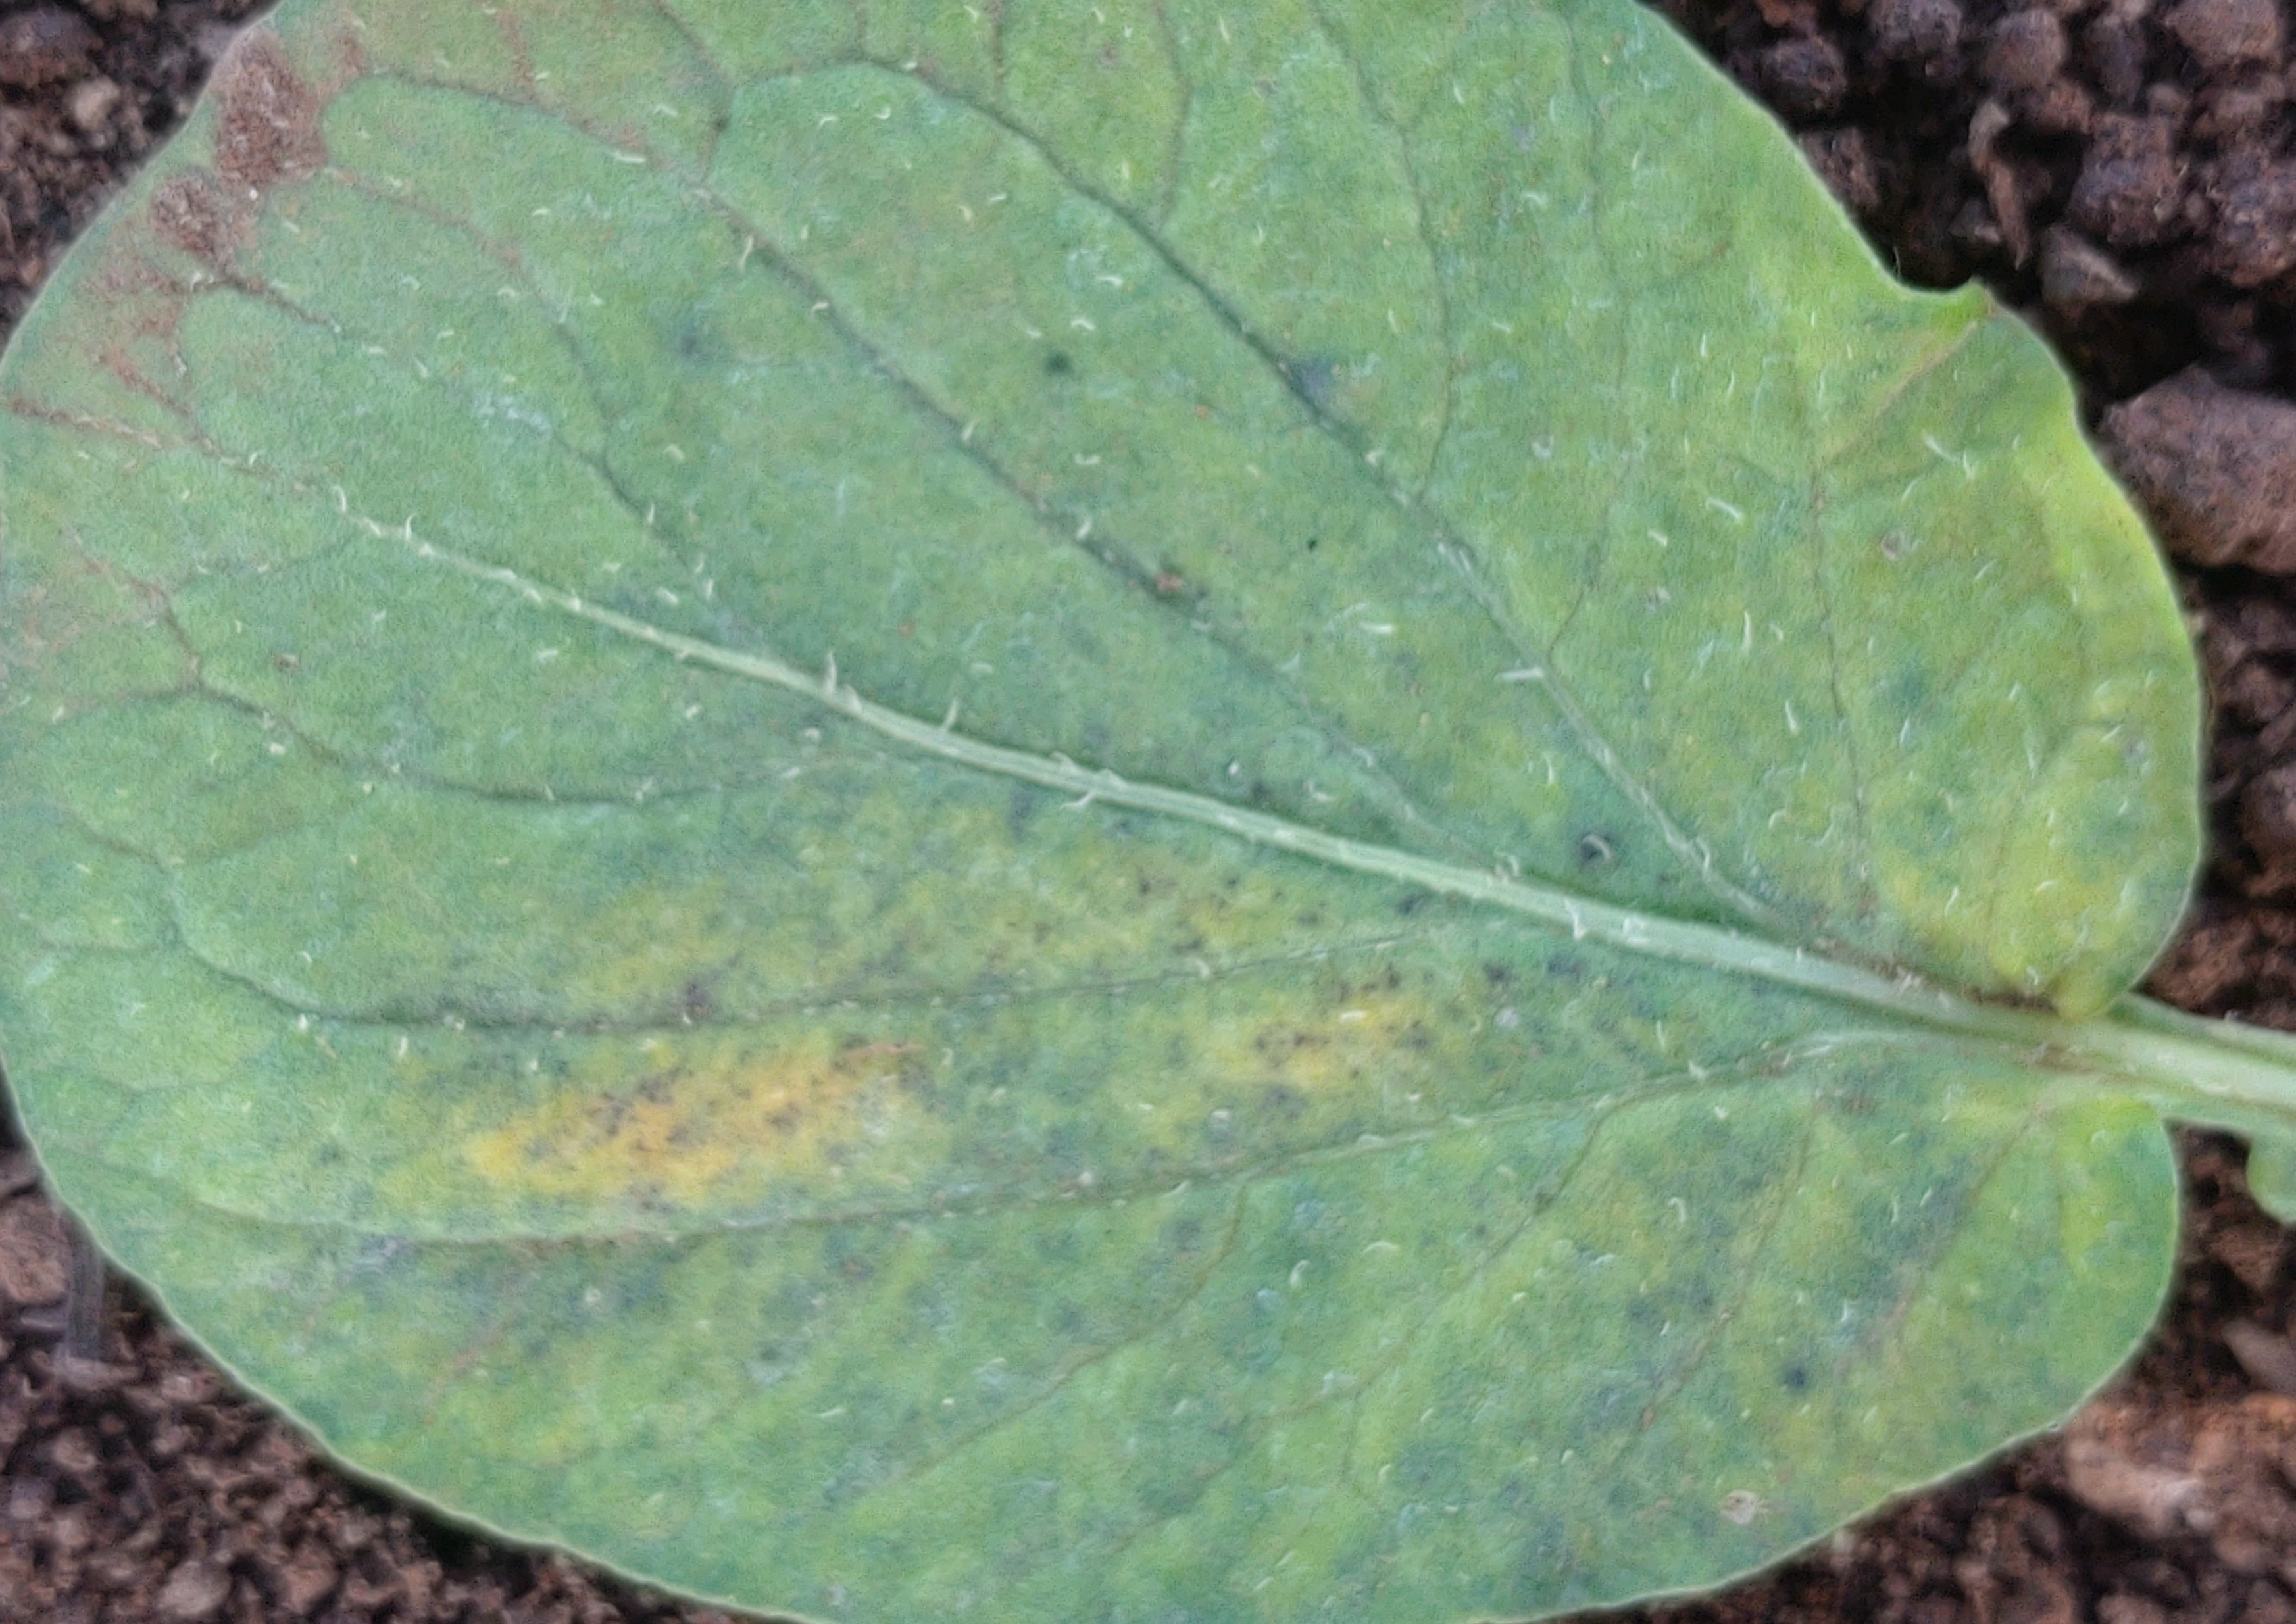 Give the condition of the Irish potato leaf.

late blight
